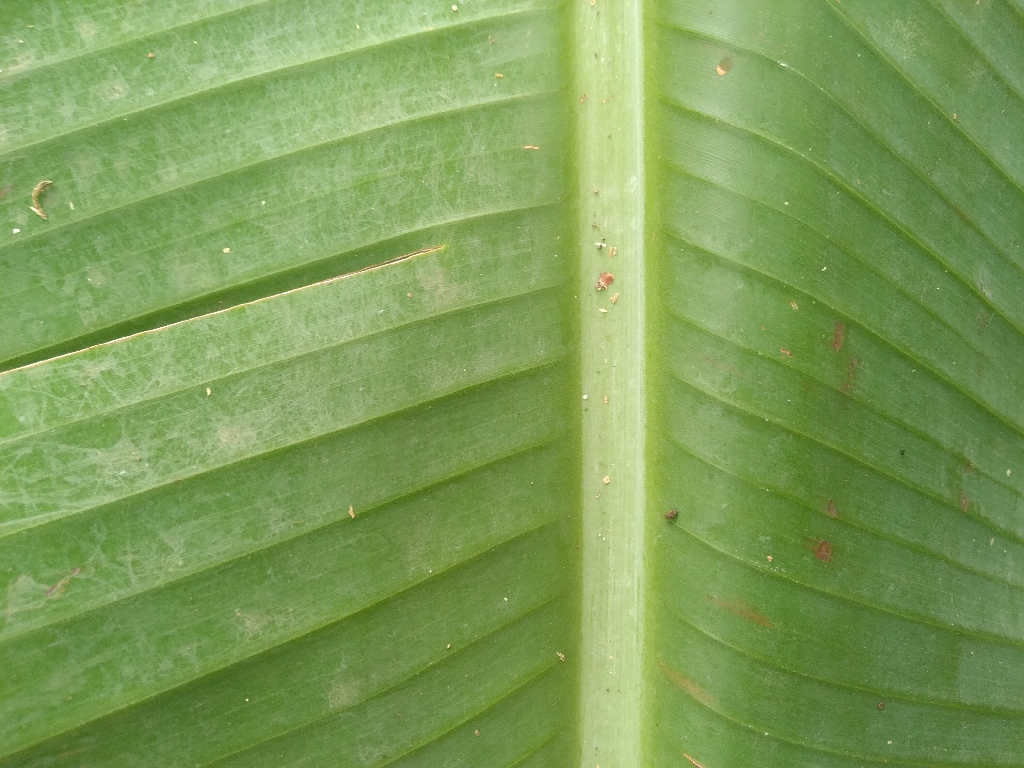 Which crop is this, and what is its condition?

banana, healthy
